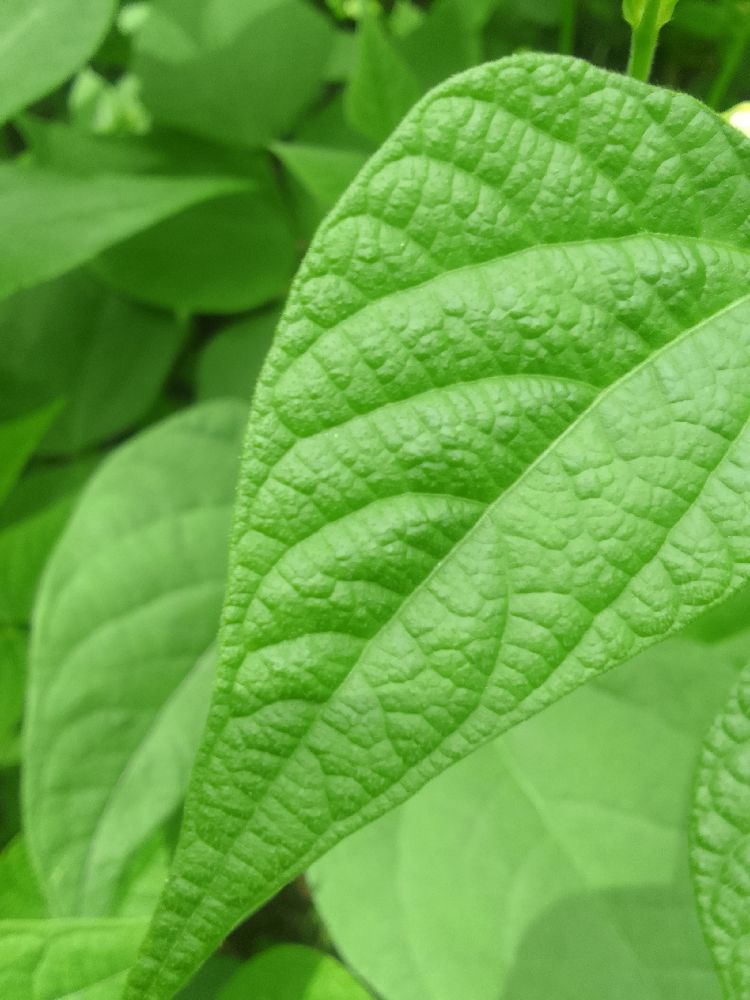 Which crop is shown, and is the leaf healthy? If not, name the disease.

common bean, healthy
